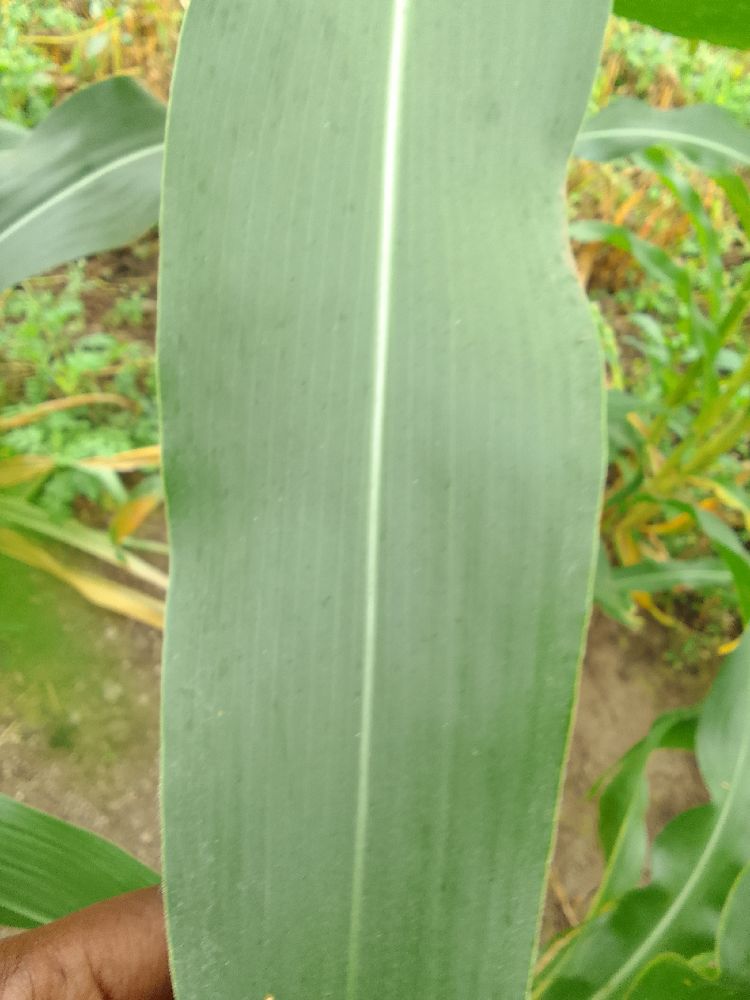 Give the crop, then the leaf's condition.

maize, healthy
